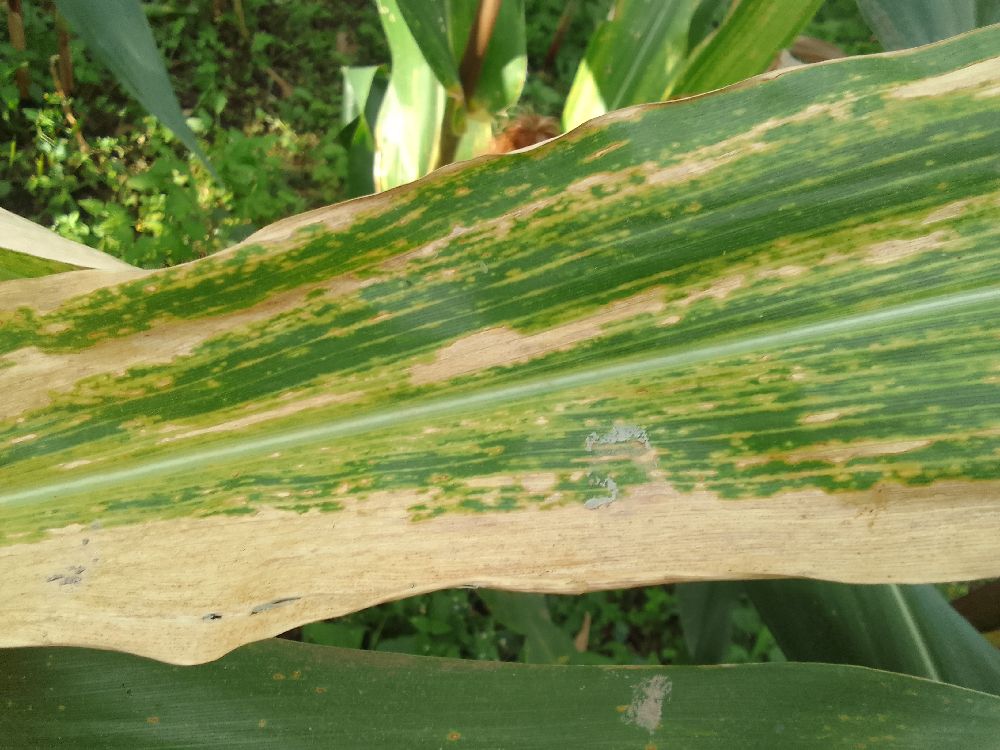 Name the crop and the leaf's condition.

maize, maize lethal necrosis
